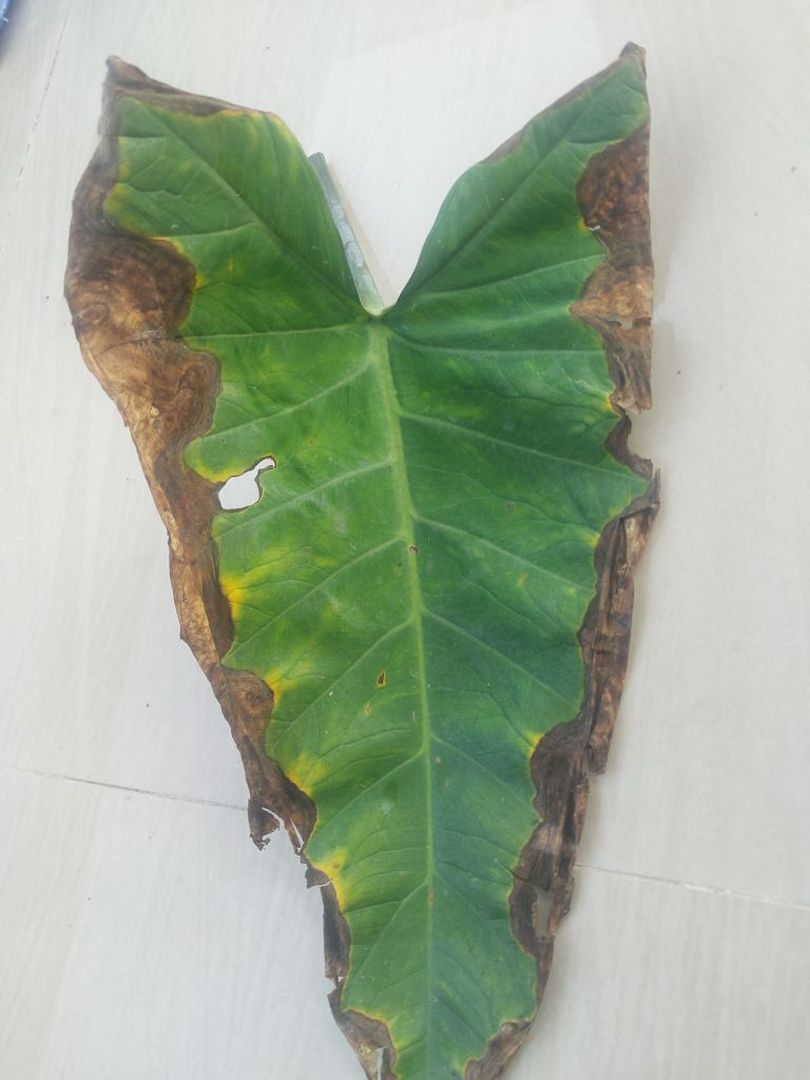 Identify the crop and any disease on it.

taro, leaf blight
